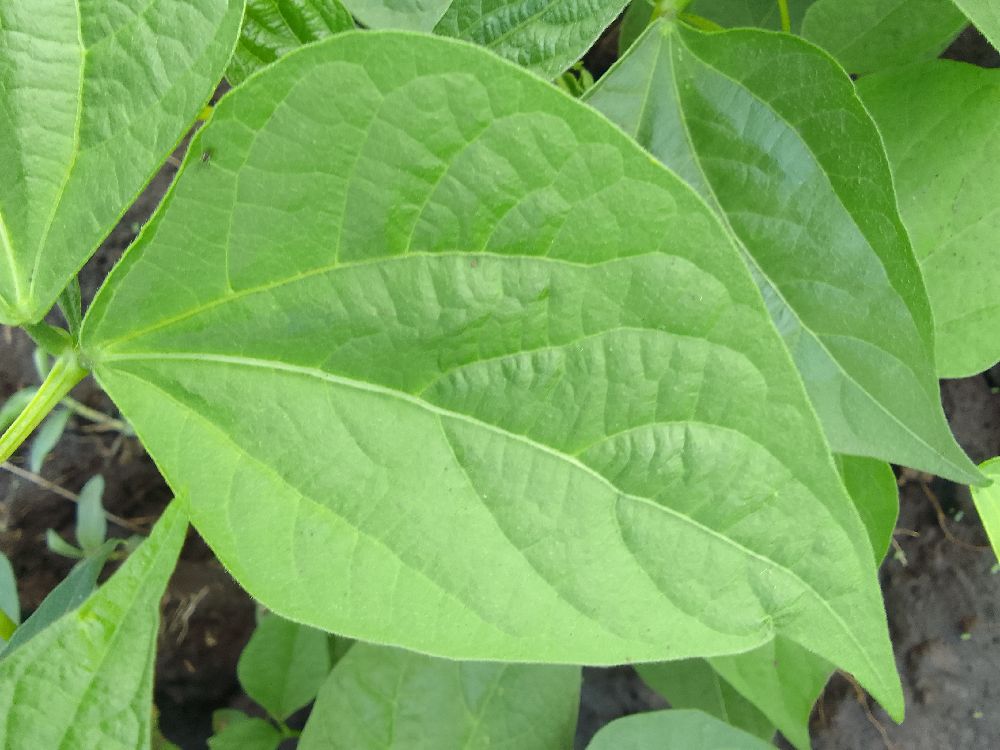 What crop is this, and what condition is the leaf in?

common bean, healthy
